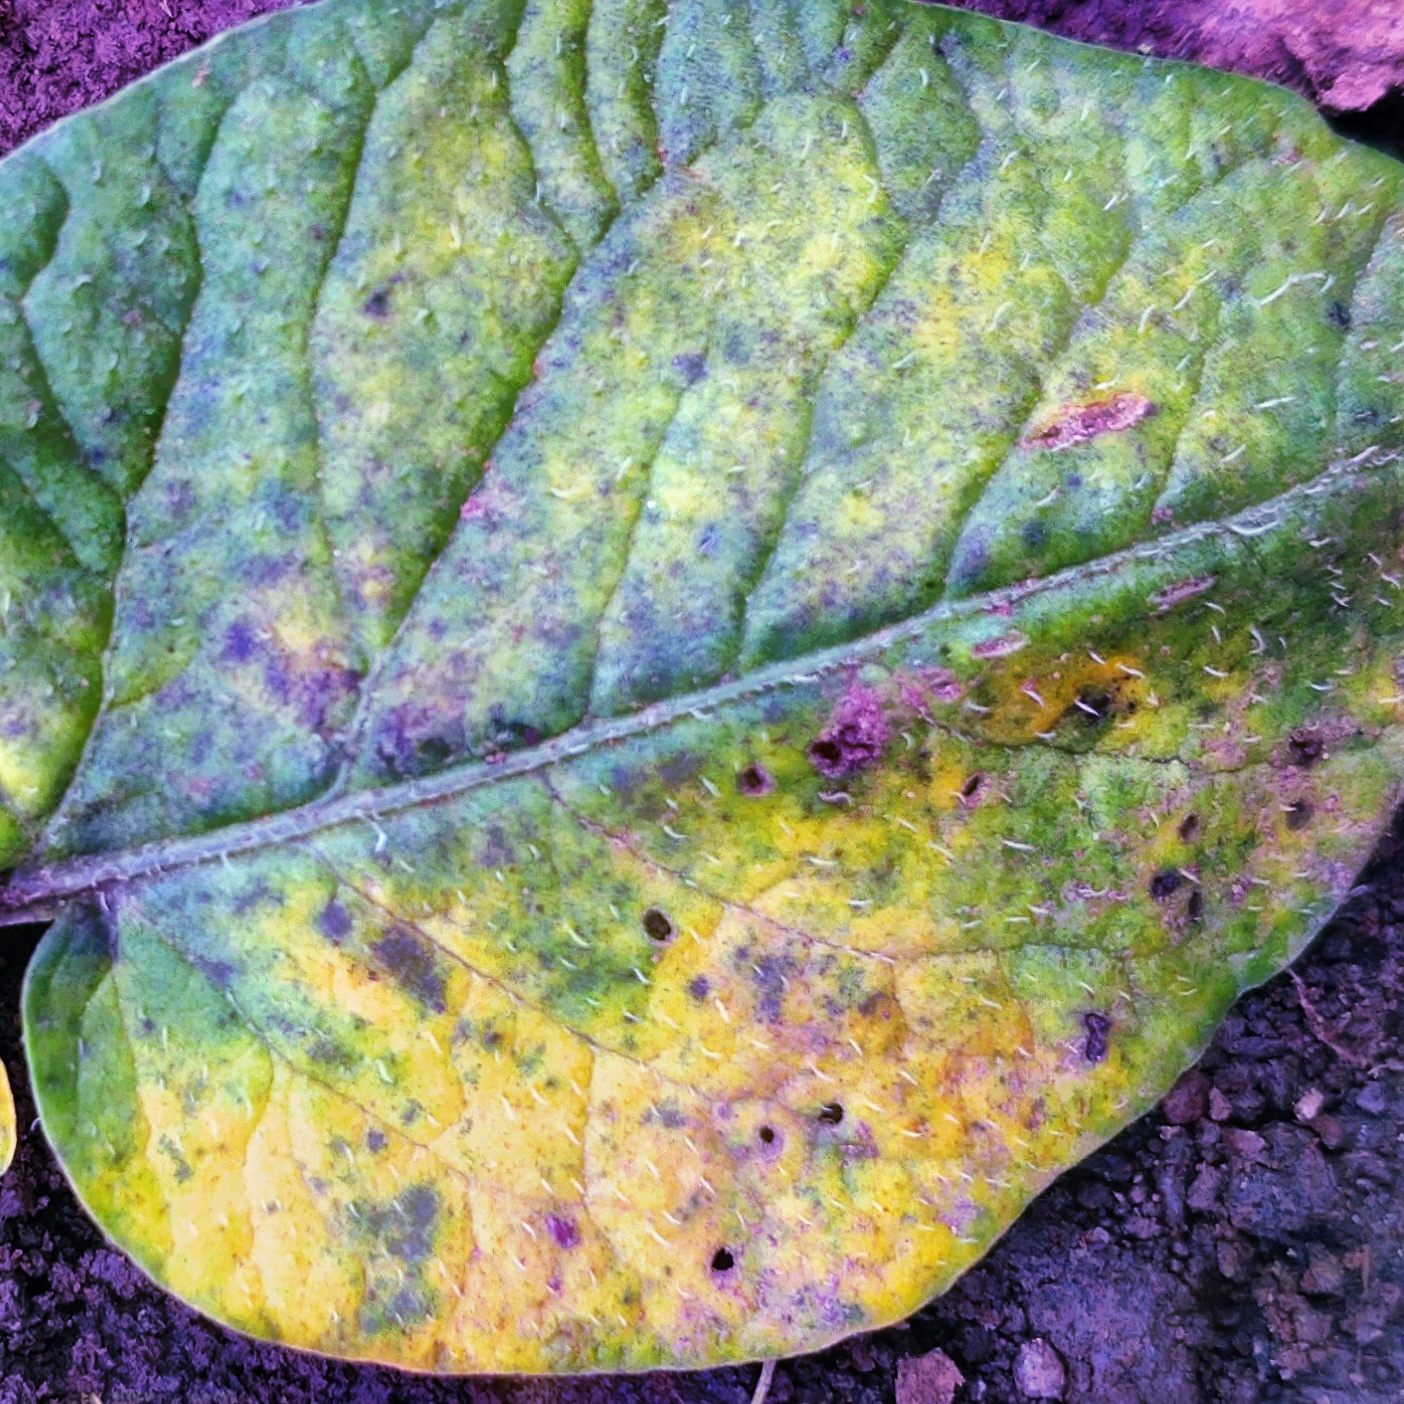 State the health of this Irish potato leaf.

late blight
